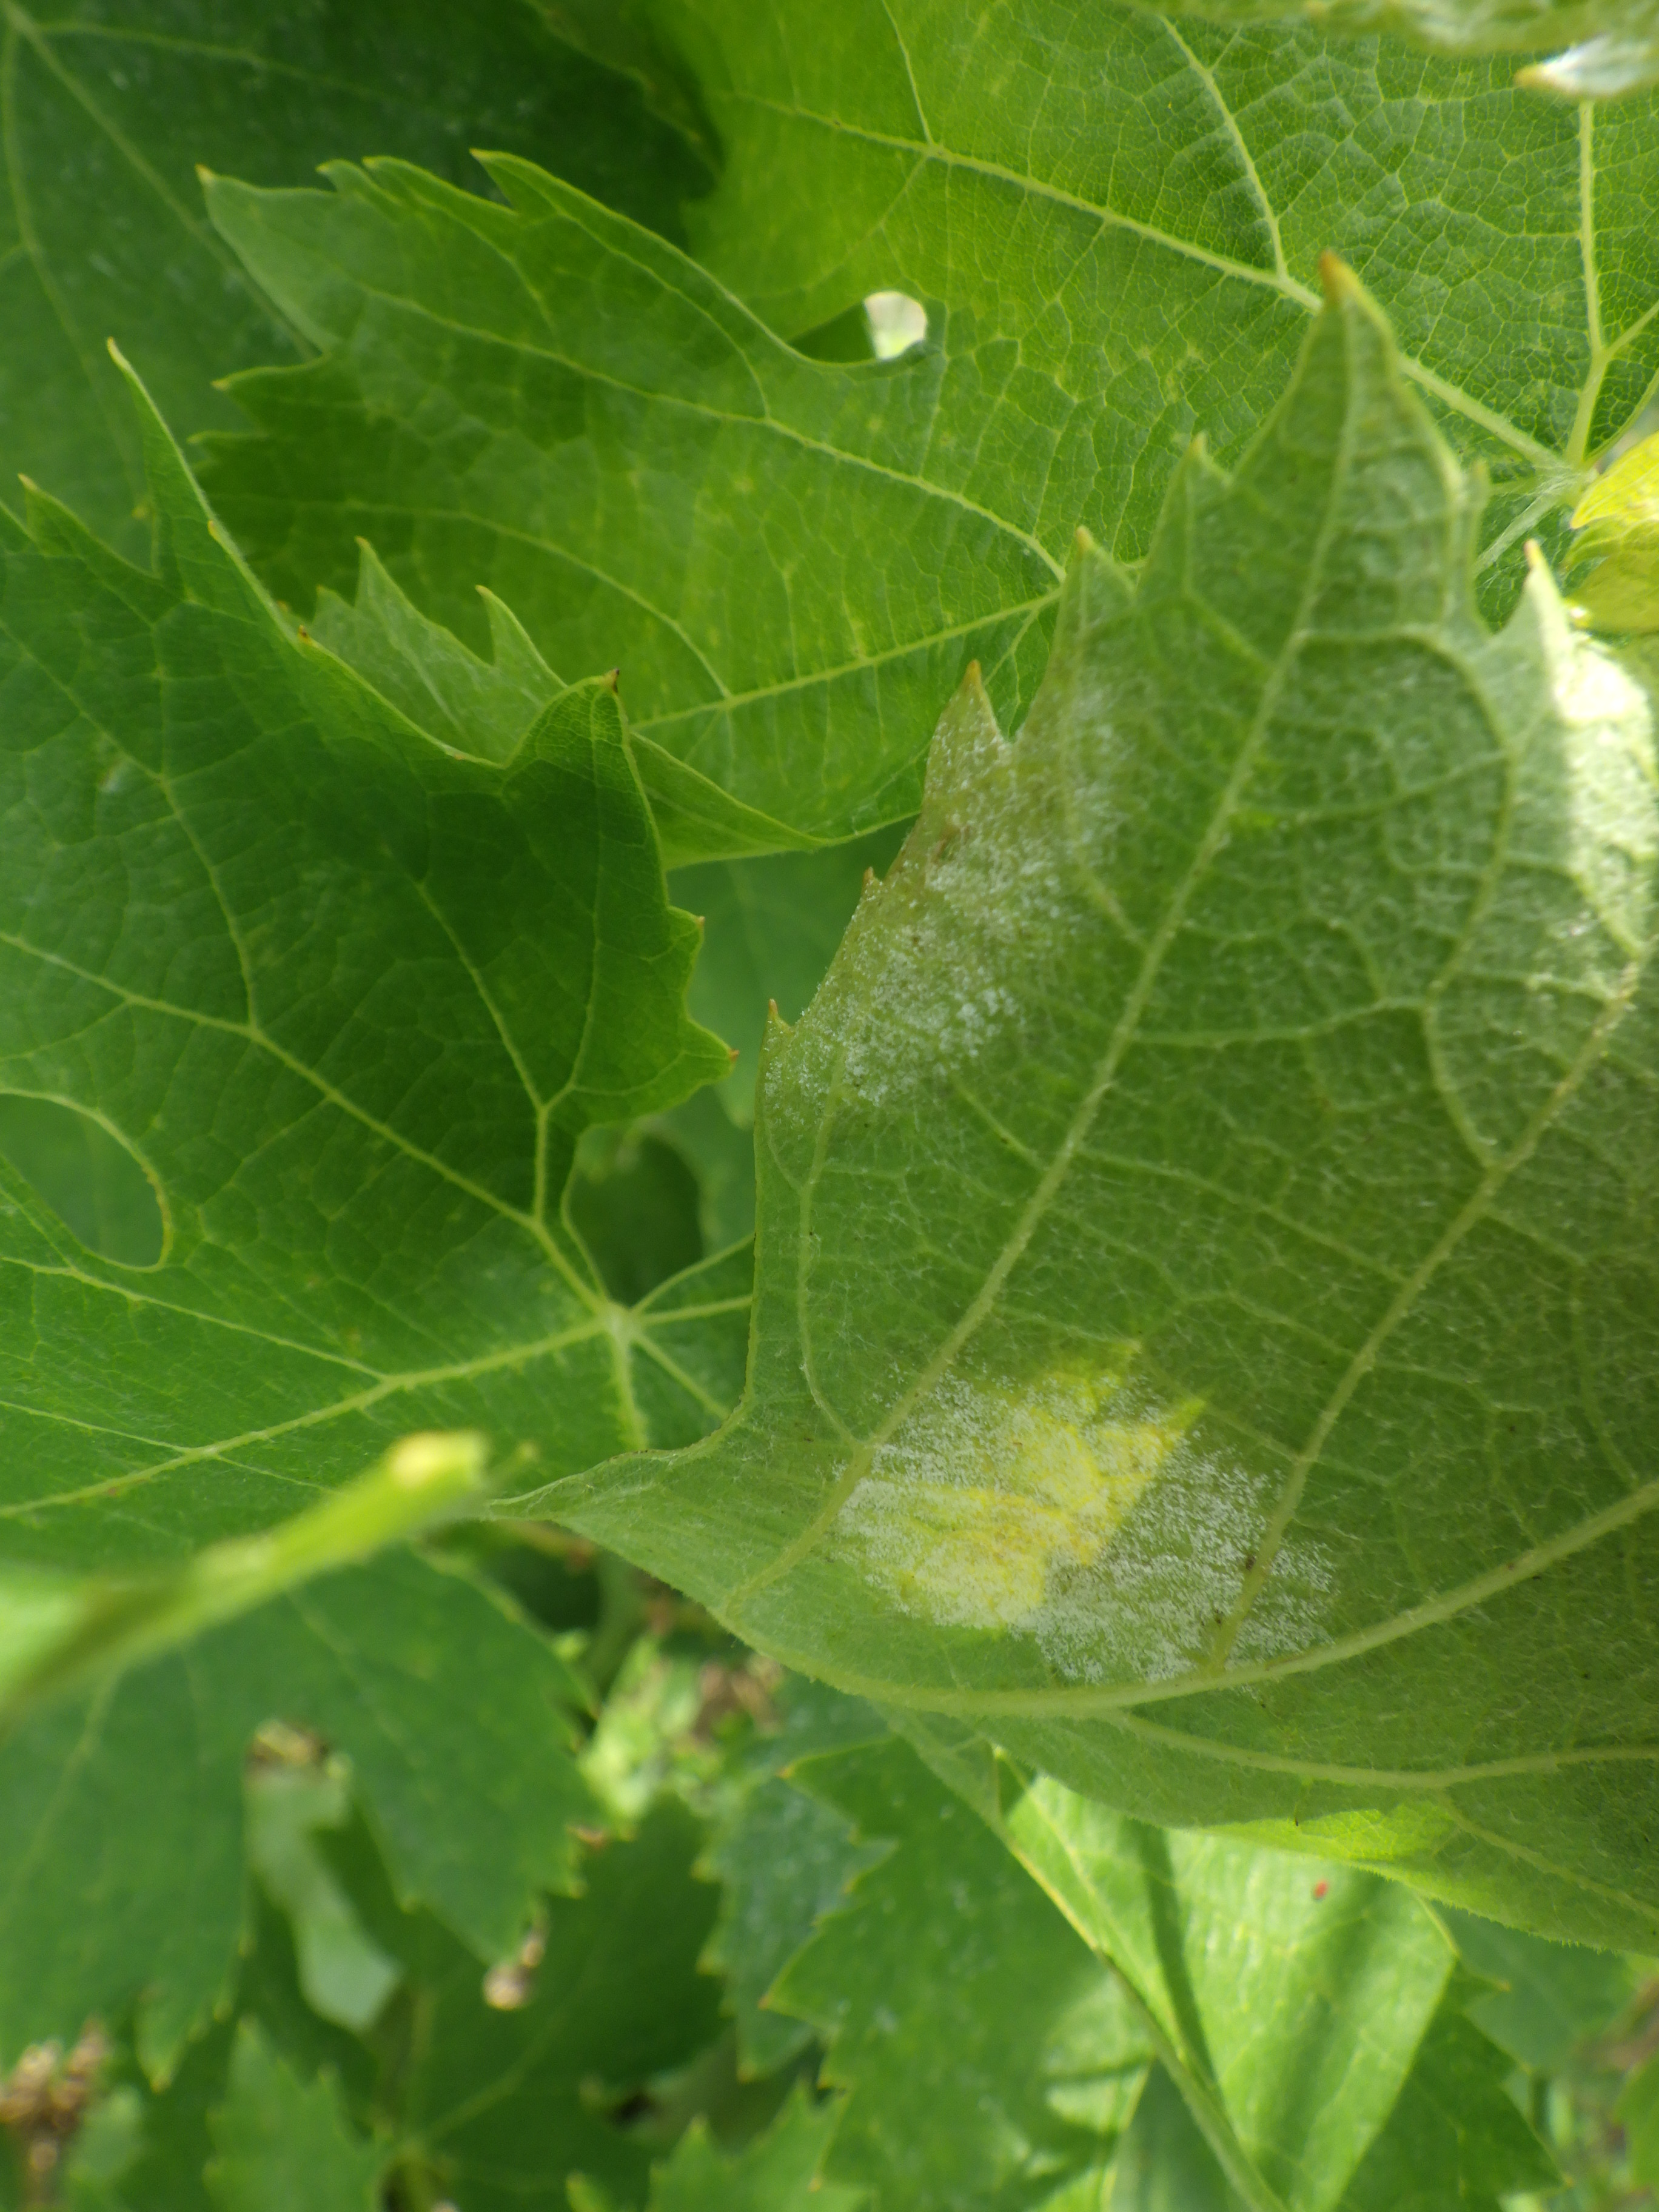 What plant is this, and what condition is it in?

grapevine, downy mildew, mites
